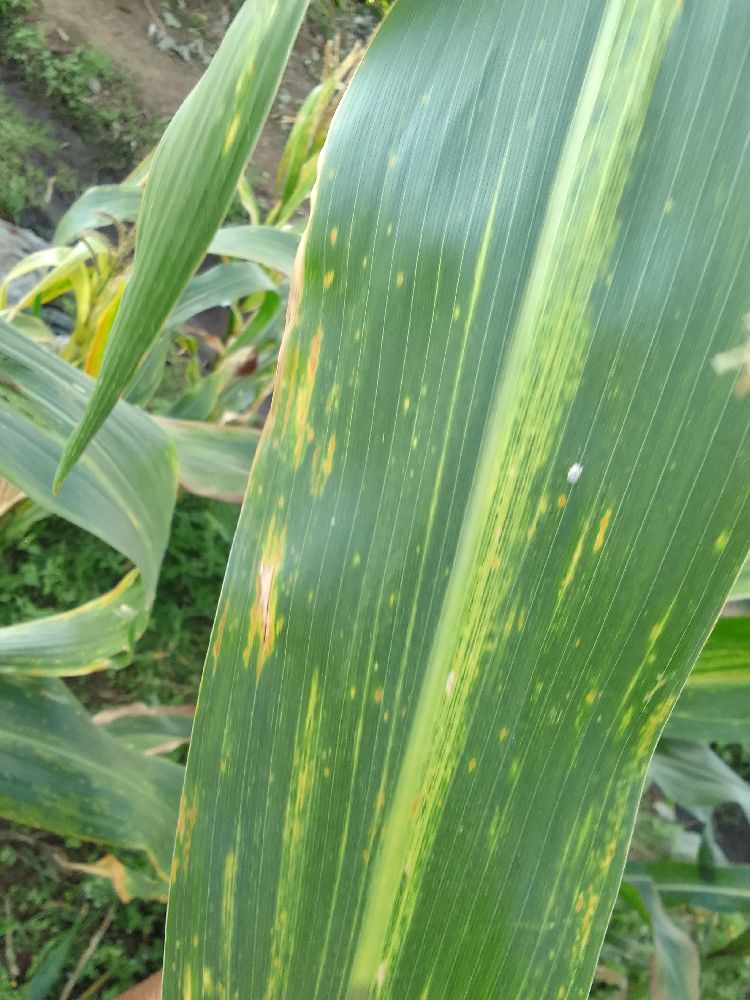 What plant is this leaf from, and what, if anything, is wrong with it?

maize, maize lethal necrosis
